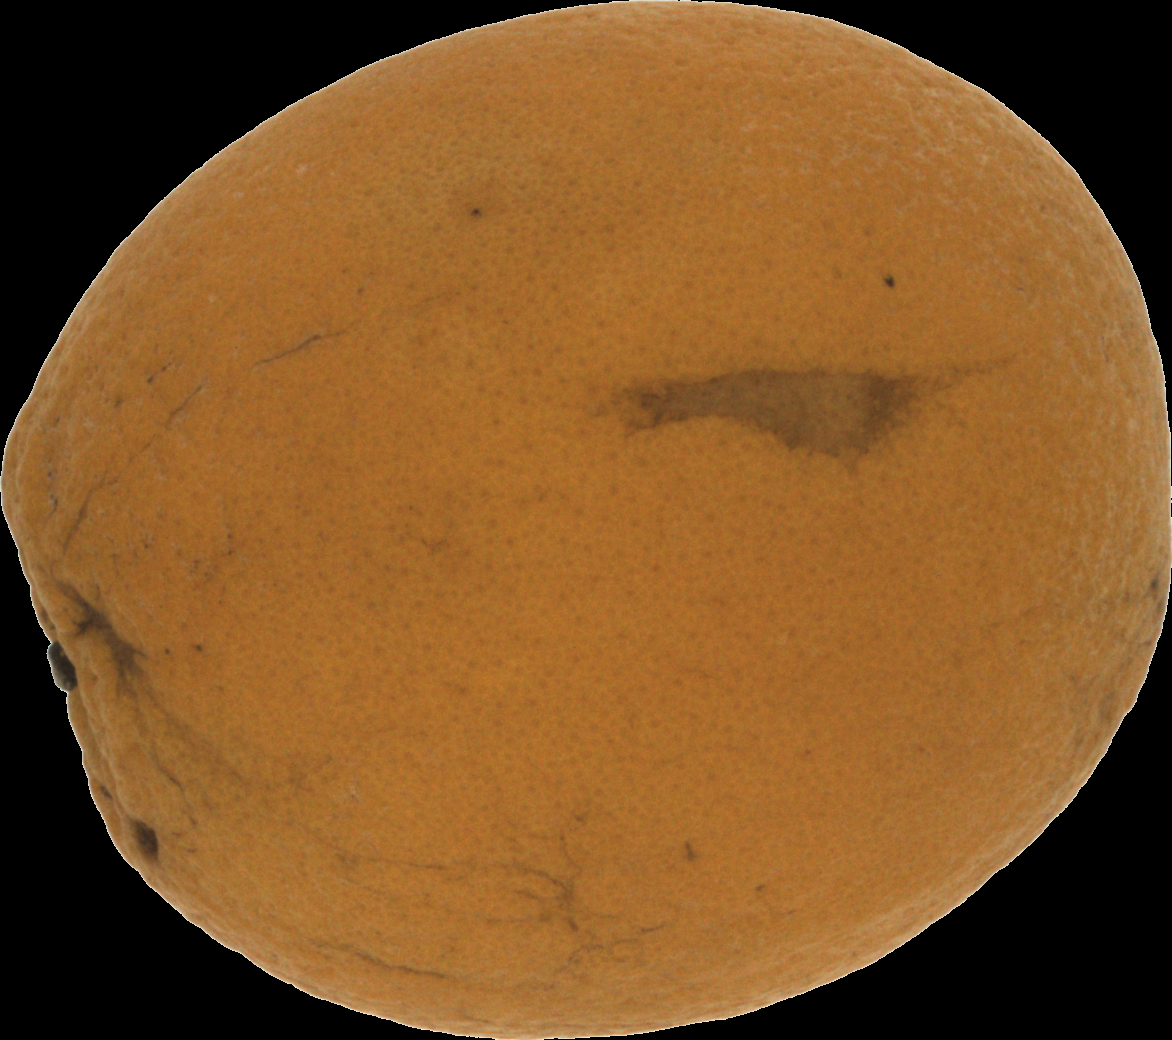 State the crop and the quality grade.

orange, bad
